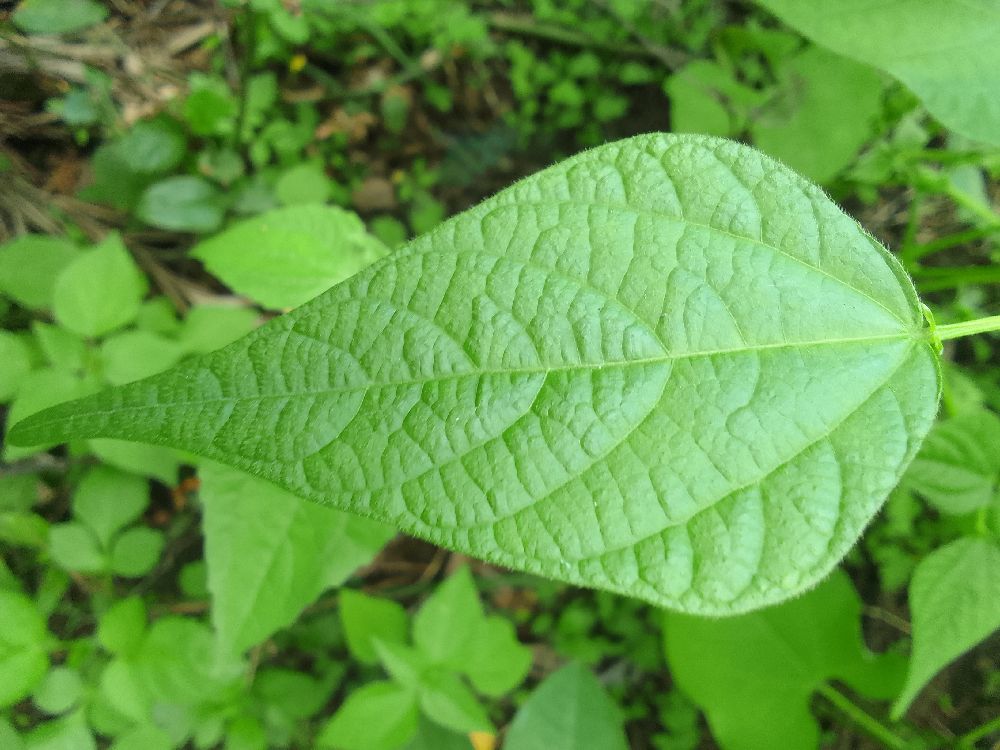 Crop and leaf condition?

common bean, healthy
